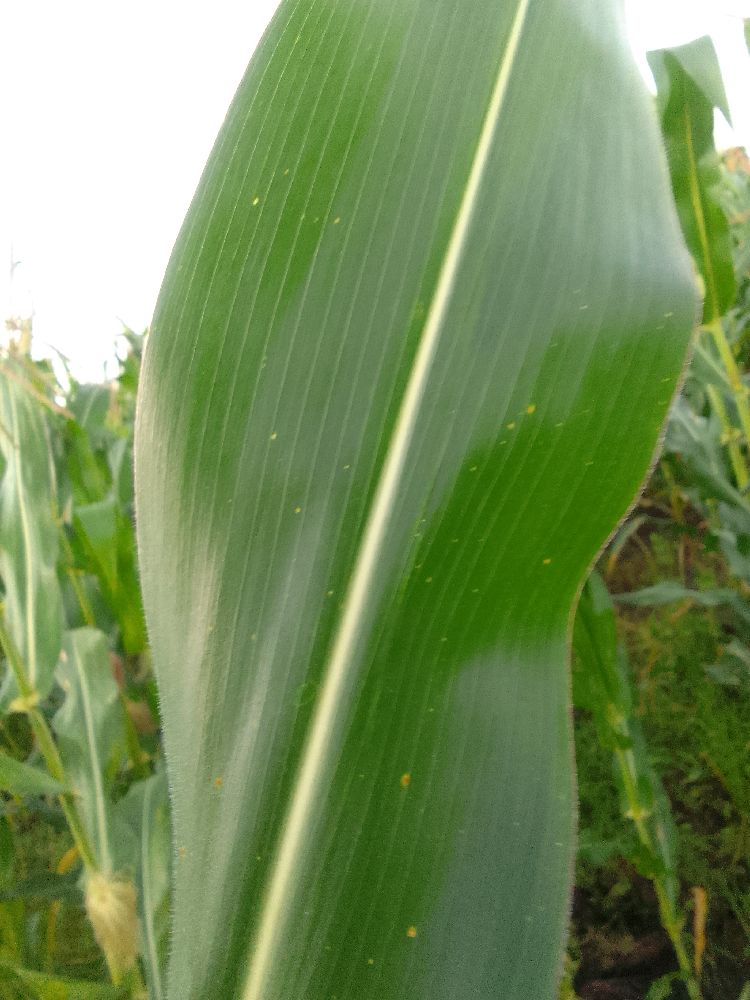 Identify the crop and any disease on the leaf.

maize, healthy
